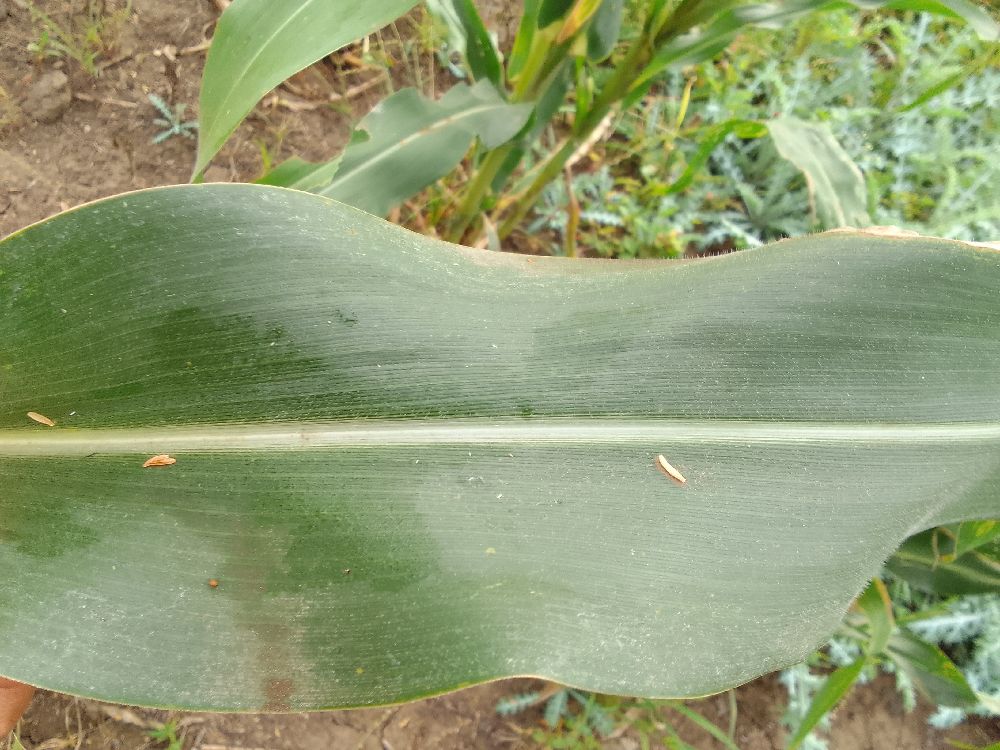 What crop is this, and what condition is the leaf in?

maize, healthy
